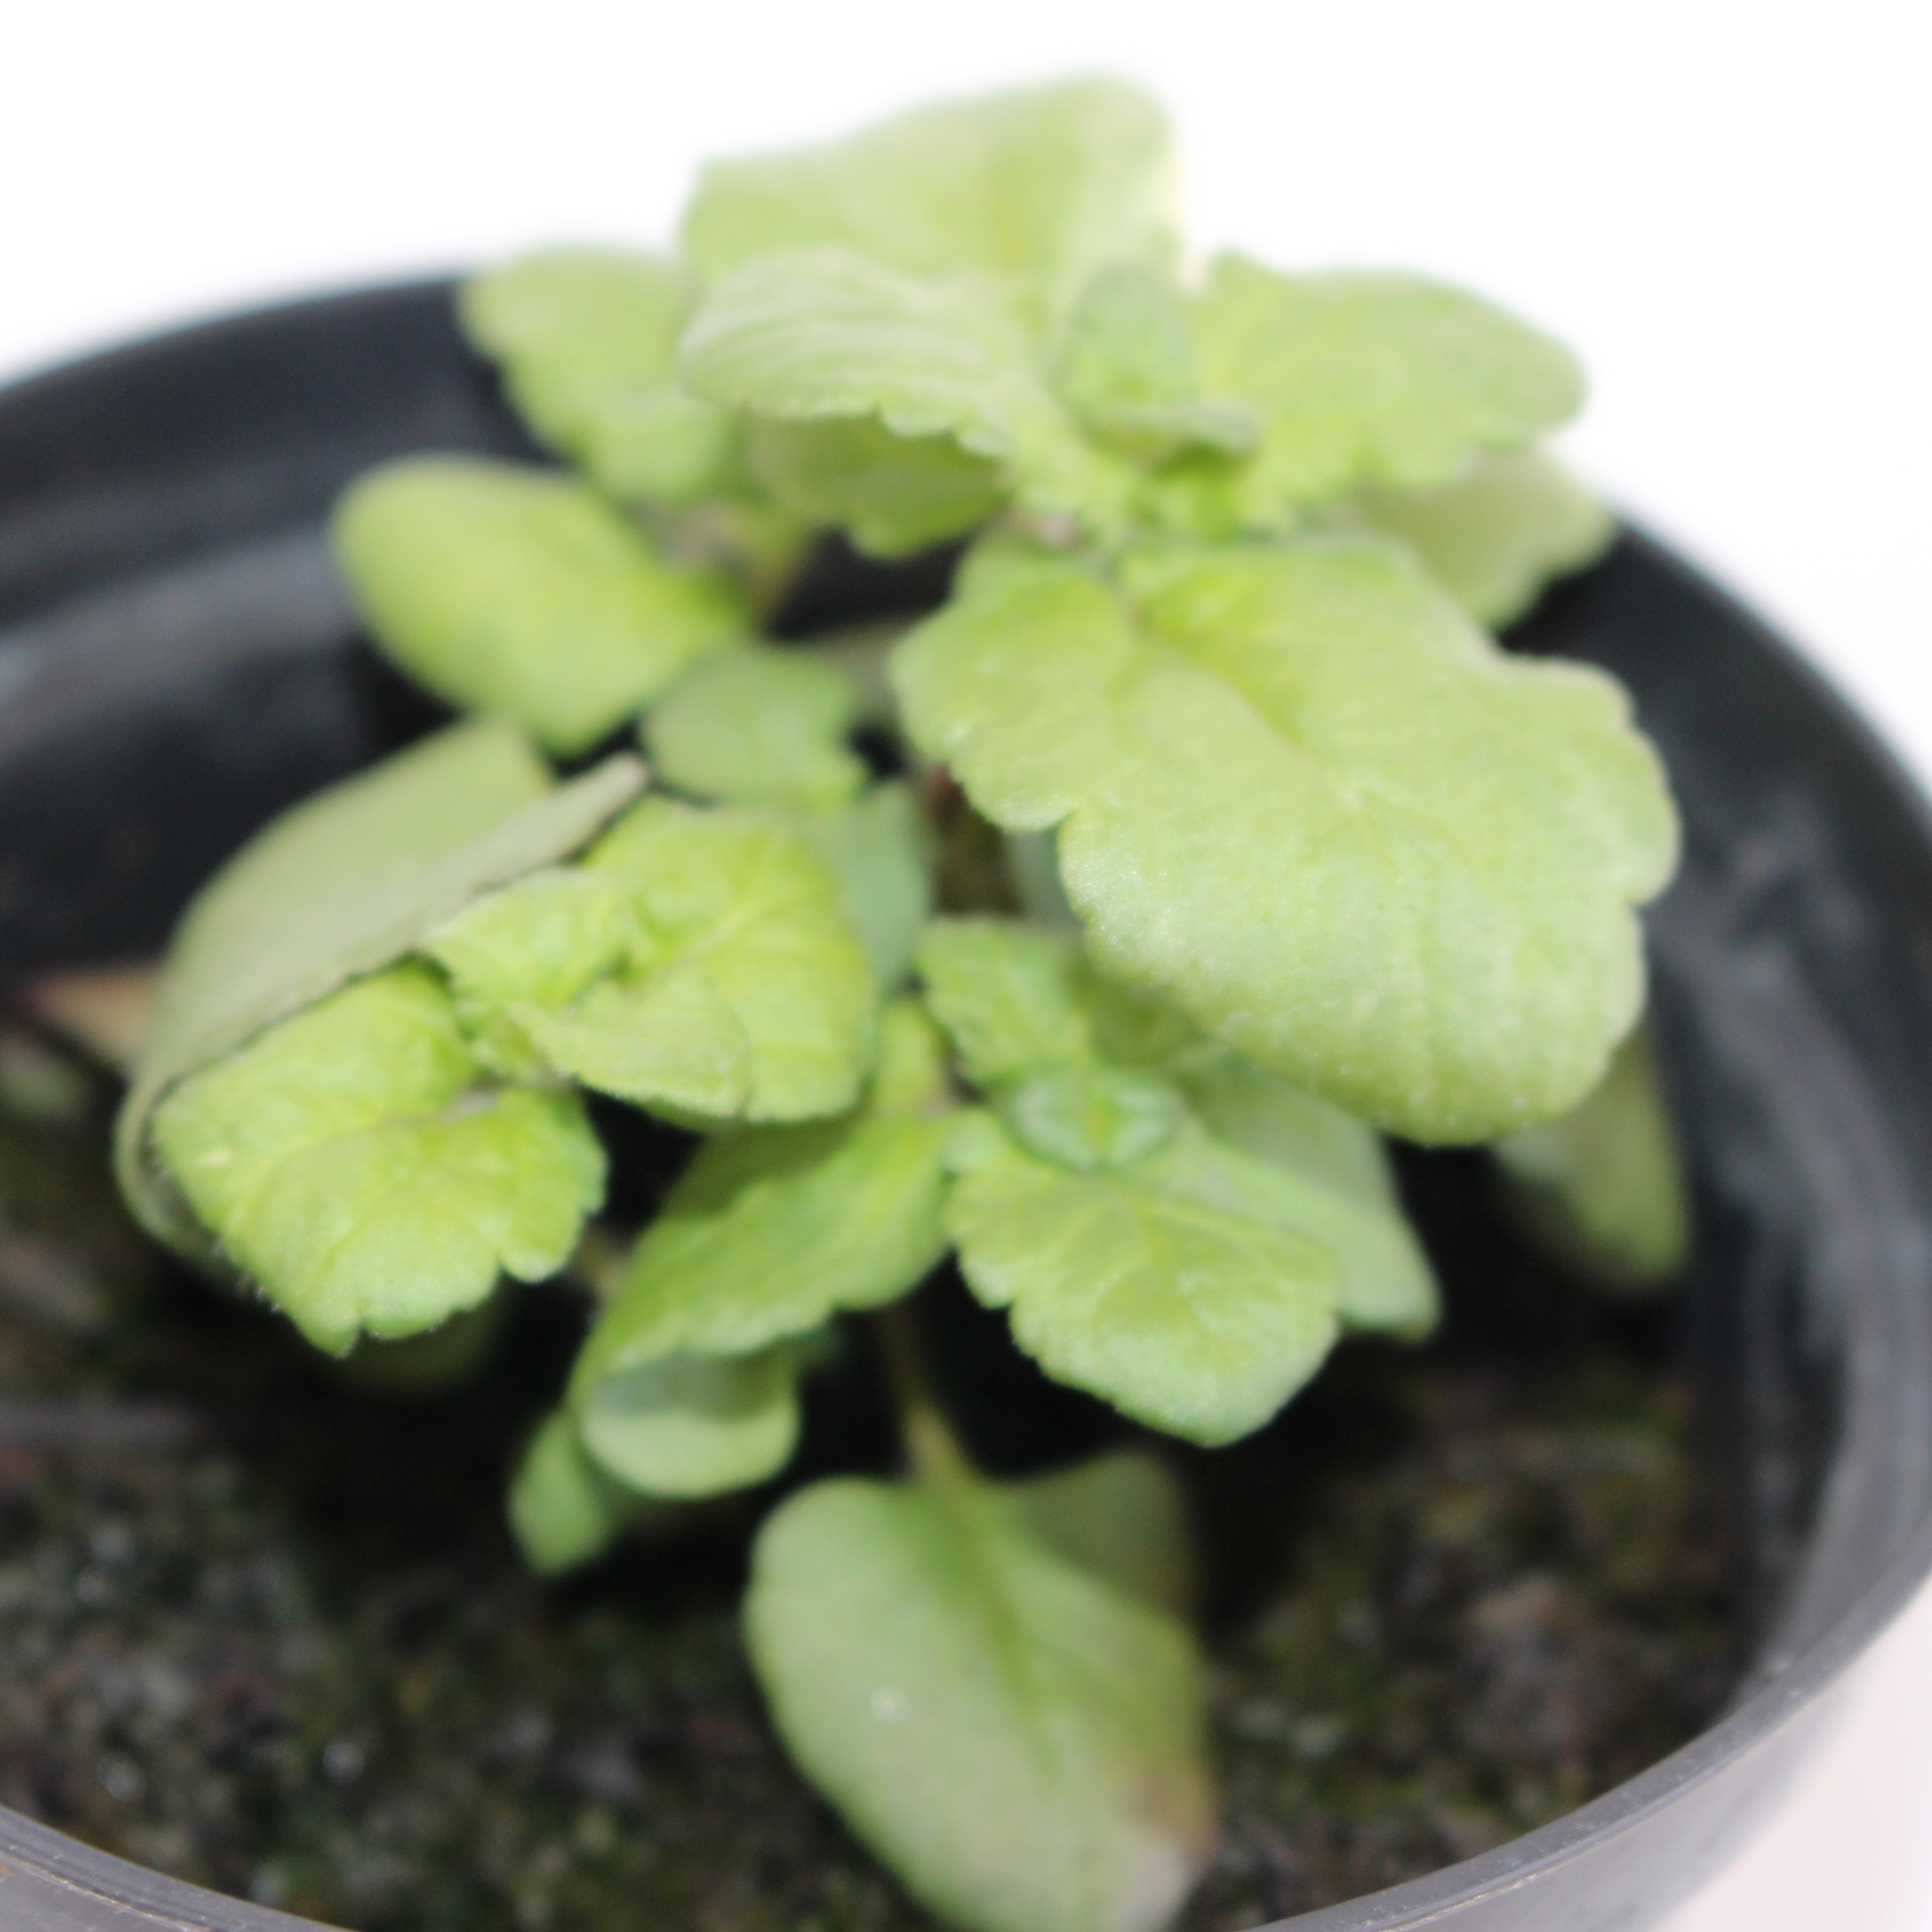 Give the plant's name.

Veronica persica
